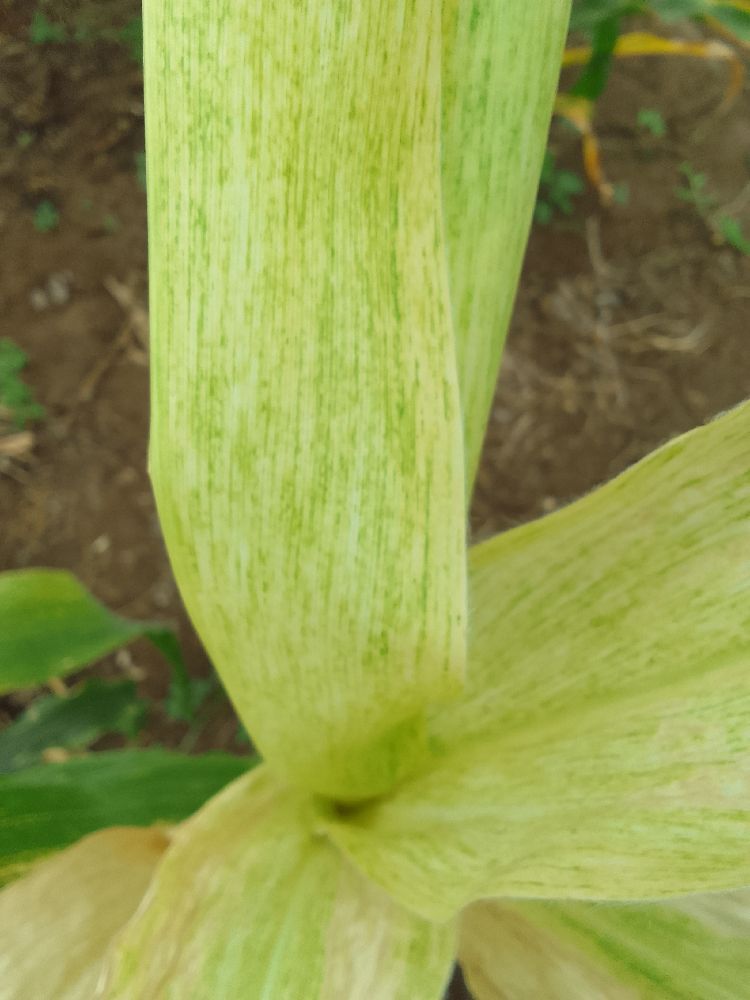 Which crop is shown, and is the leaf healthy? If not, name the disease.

maize, maize lethal necrosis
